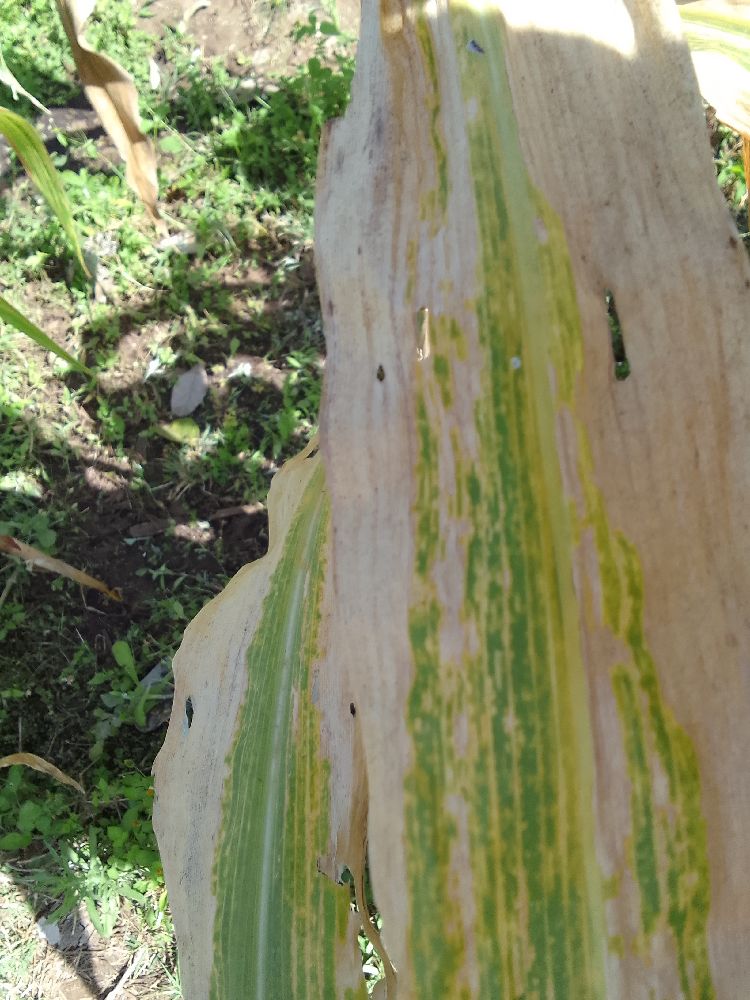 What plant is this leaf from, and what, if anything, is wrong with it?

maize, maize lethal necrosis
